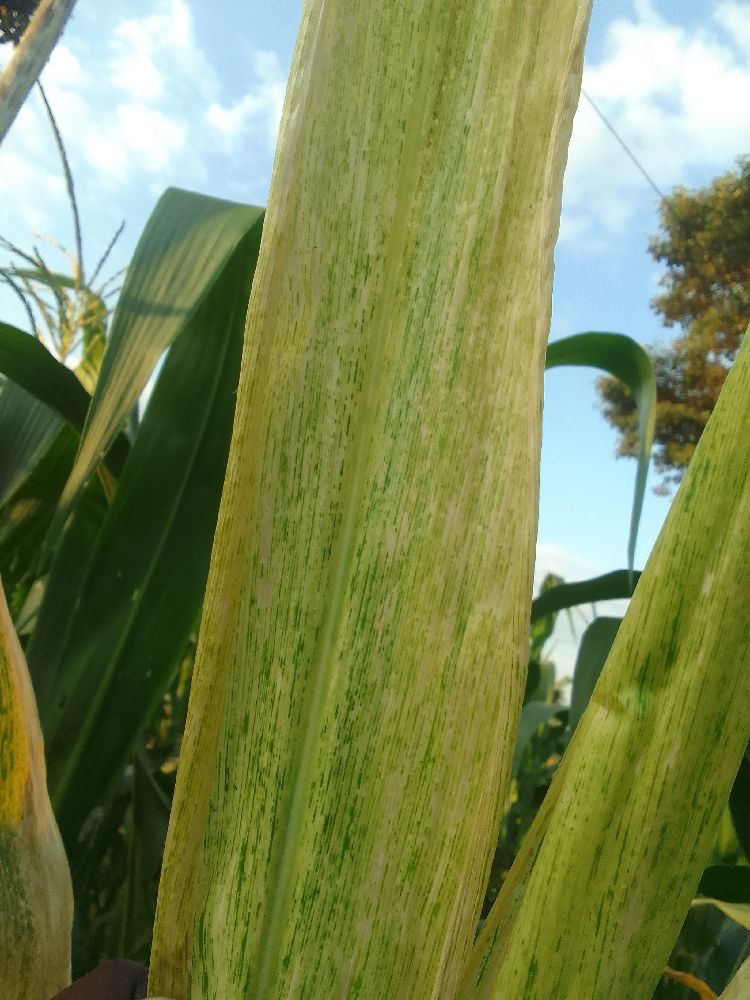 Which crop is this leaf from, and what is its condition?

maize, maize lethal necrosis
